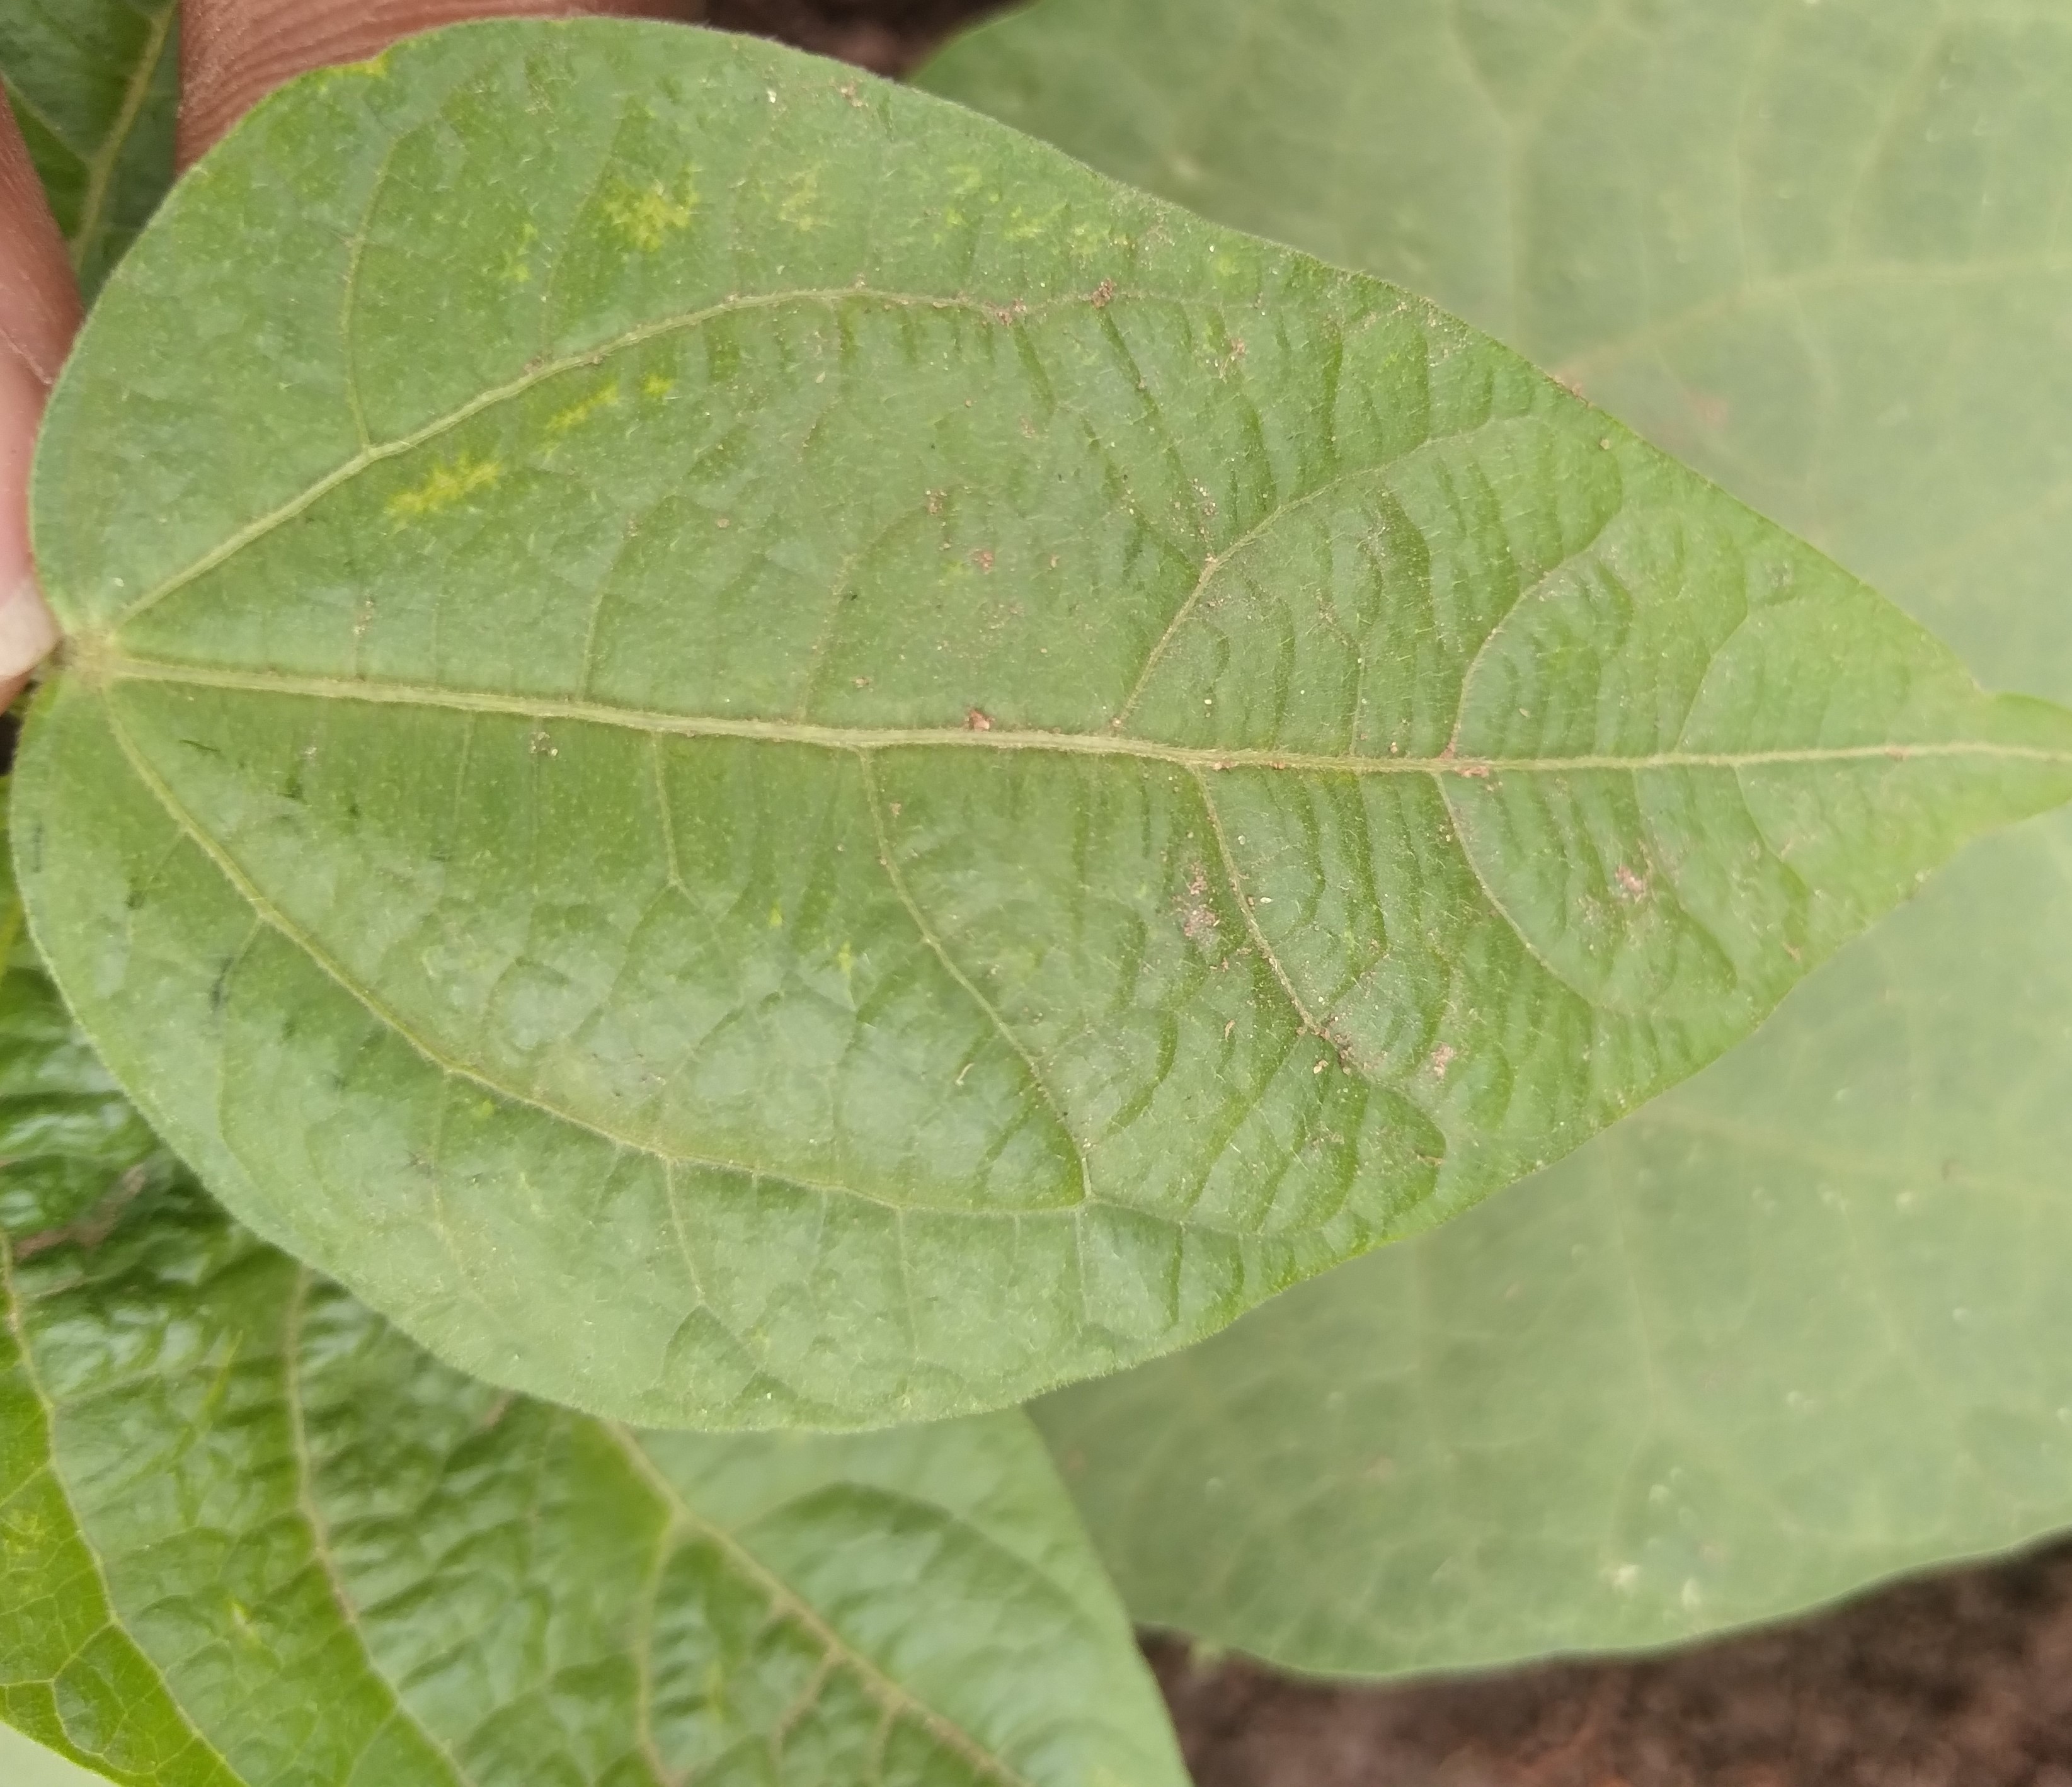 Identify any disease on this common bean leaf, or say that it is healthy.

healthy
